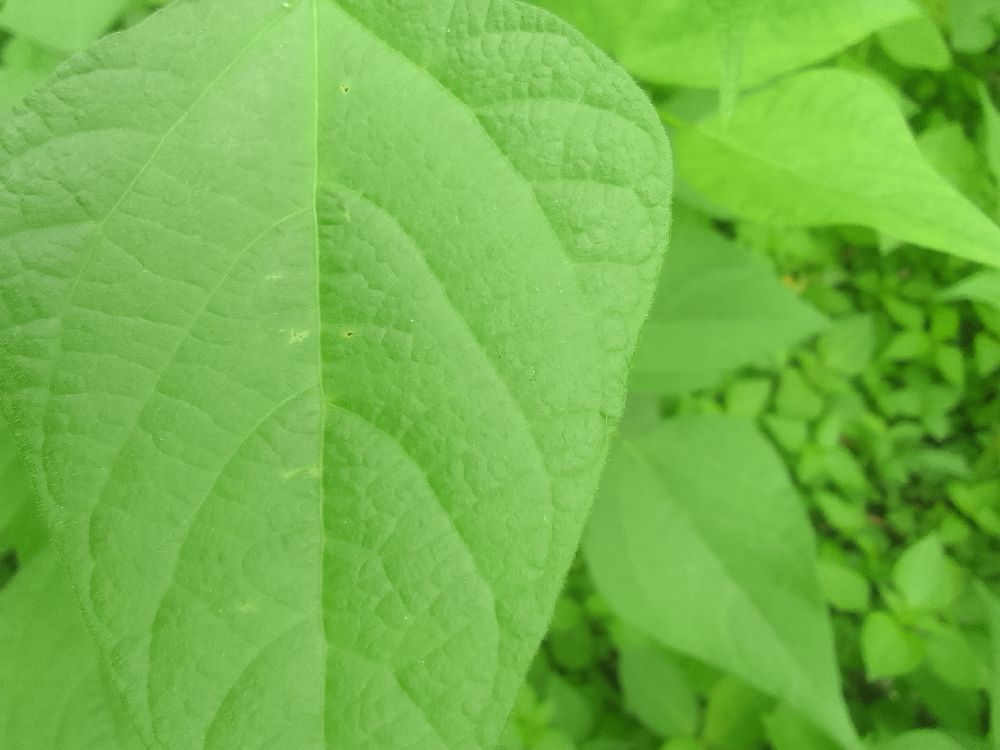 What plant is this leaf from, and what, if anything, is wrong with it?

common bean, healthy
